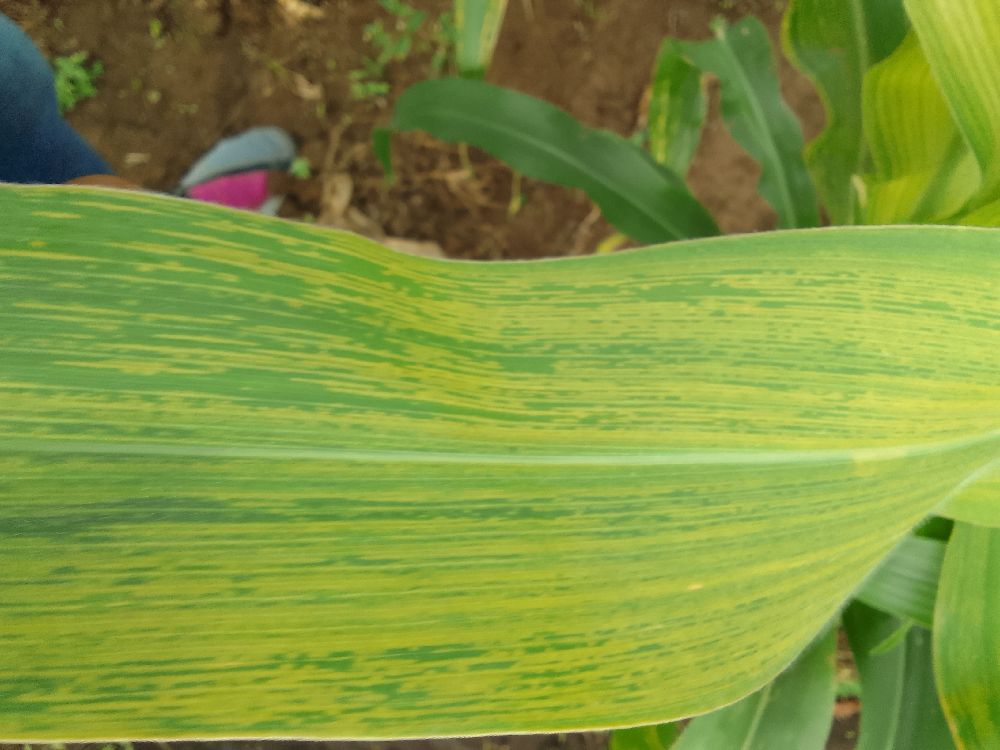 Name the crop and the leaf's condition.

maize, maize lethal necrosis
